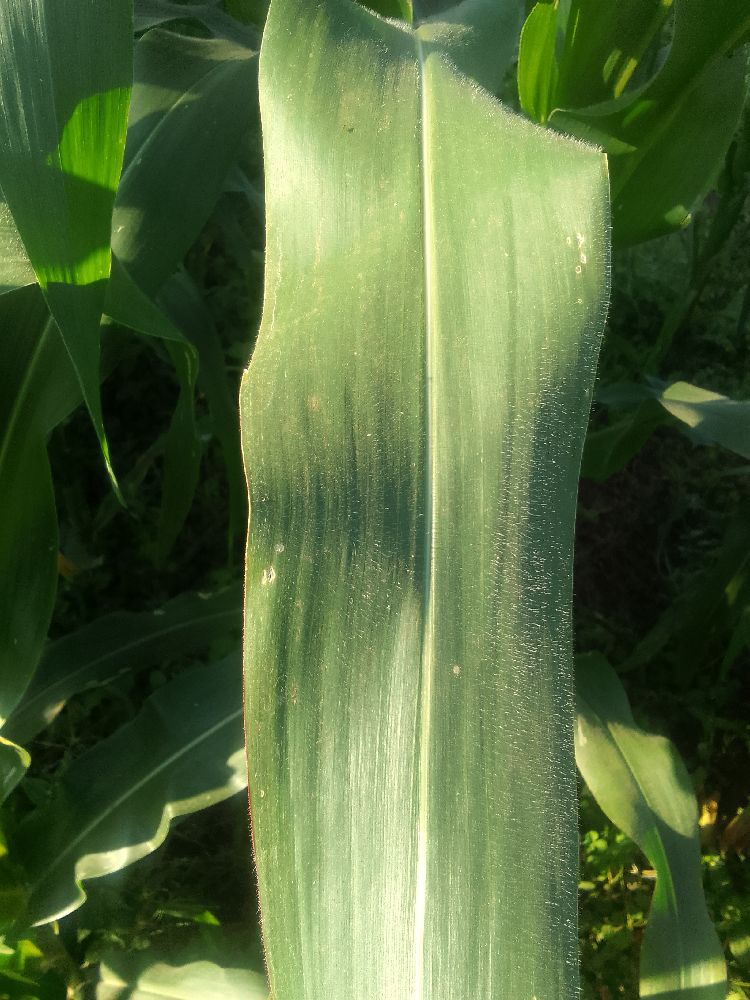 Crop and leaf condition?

maize, healthy
